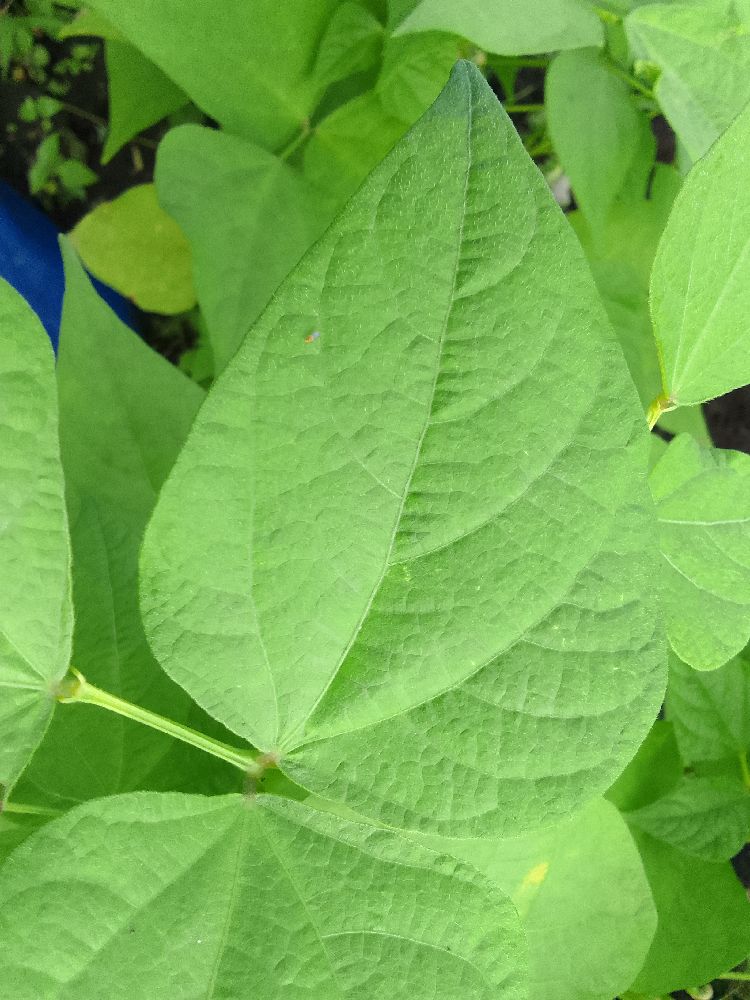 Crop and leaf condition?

common bean, healthy
